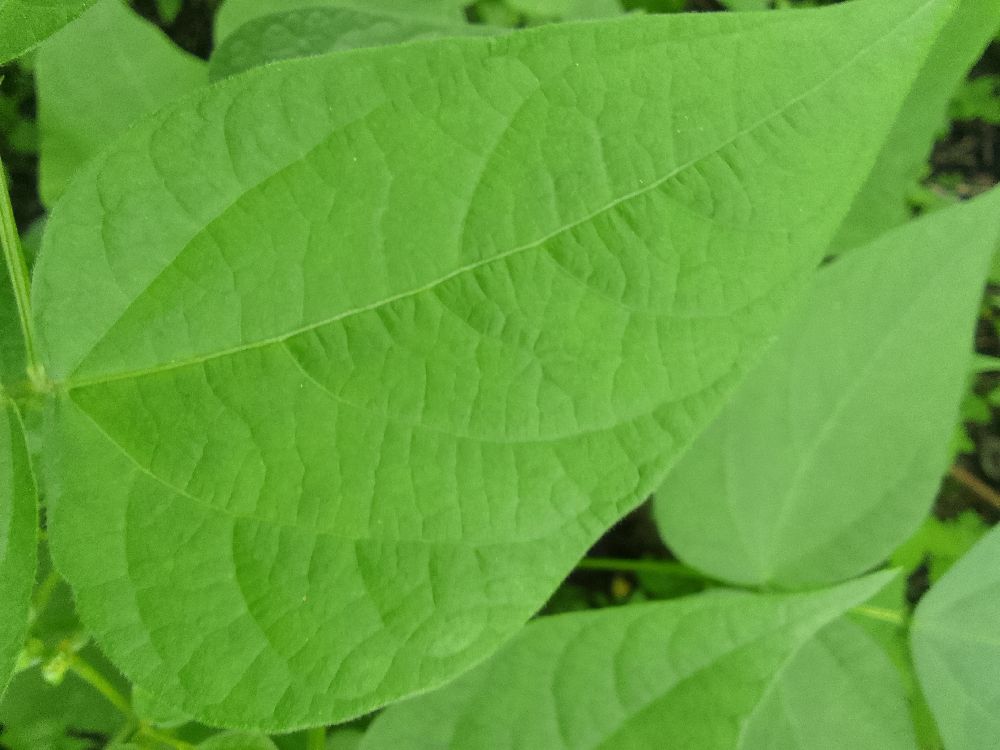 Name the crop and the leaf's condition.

common bean, healthy
